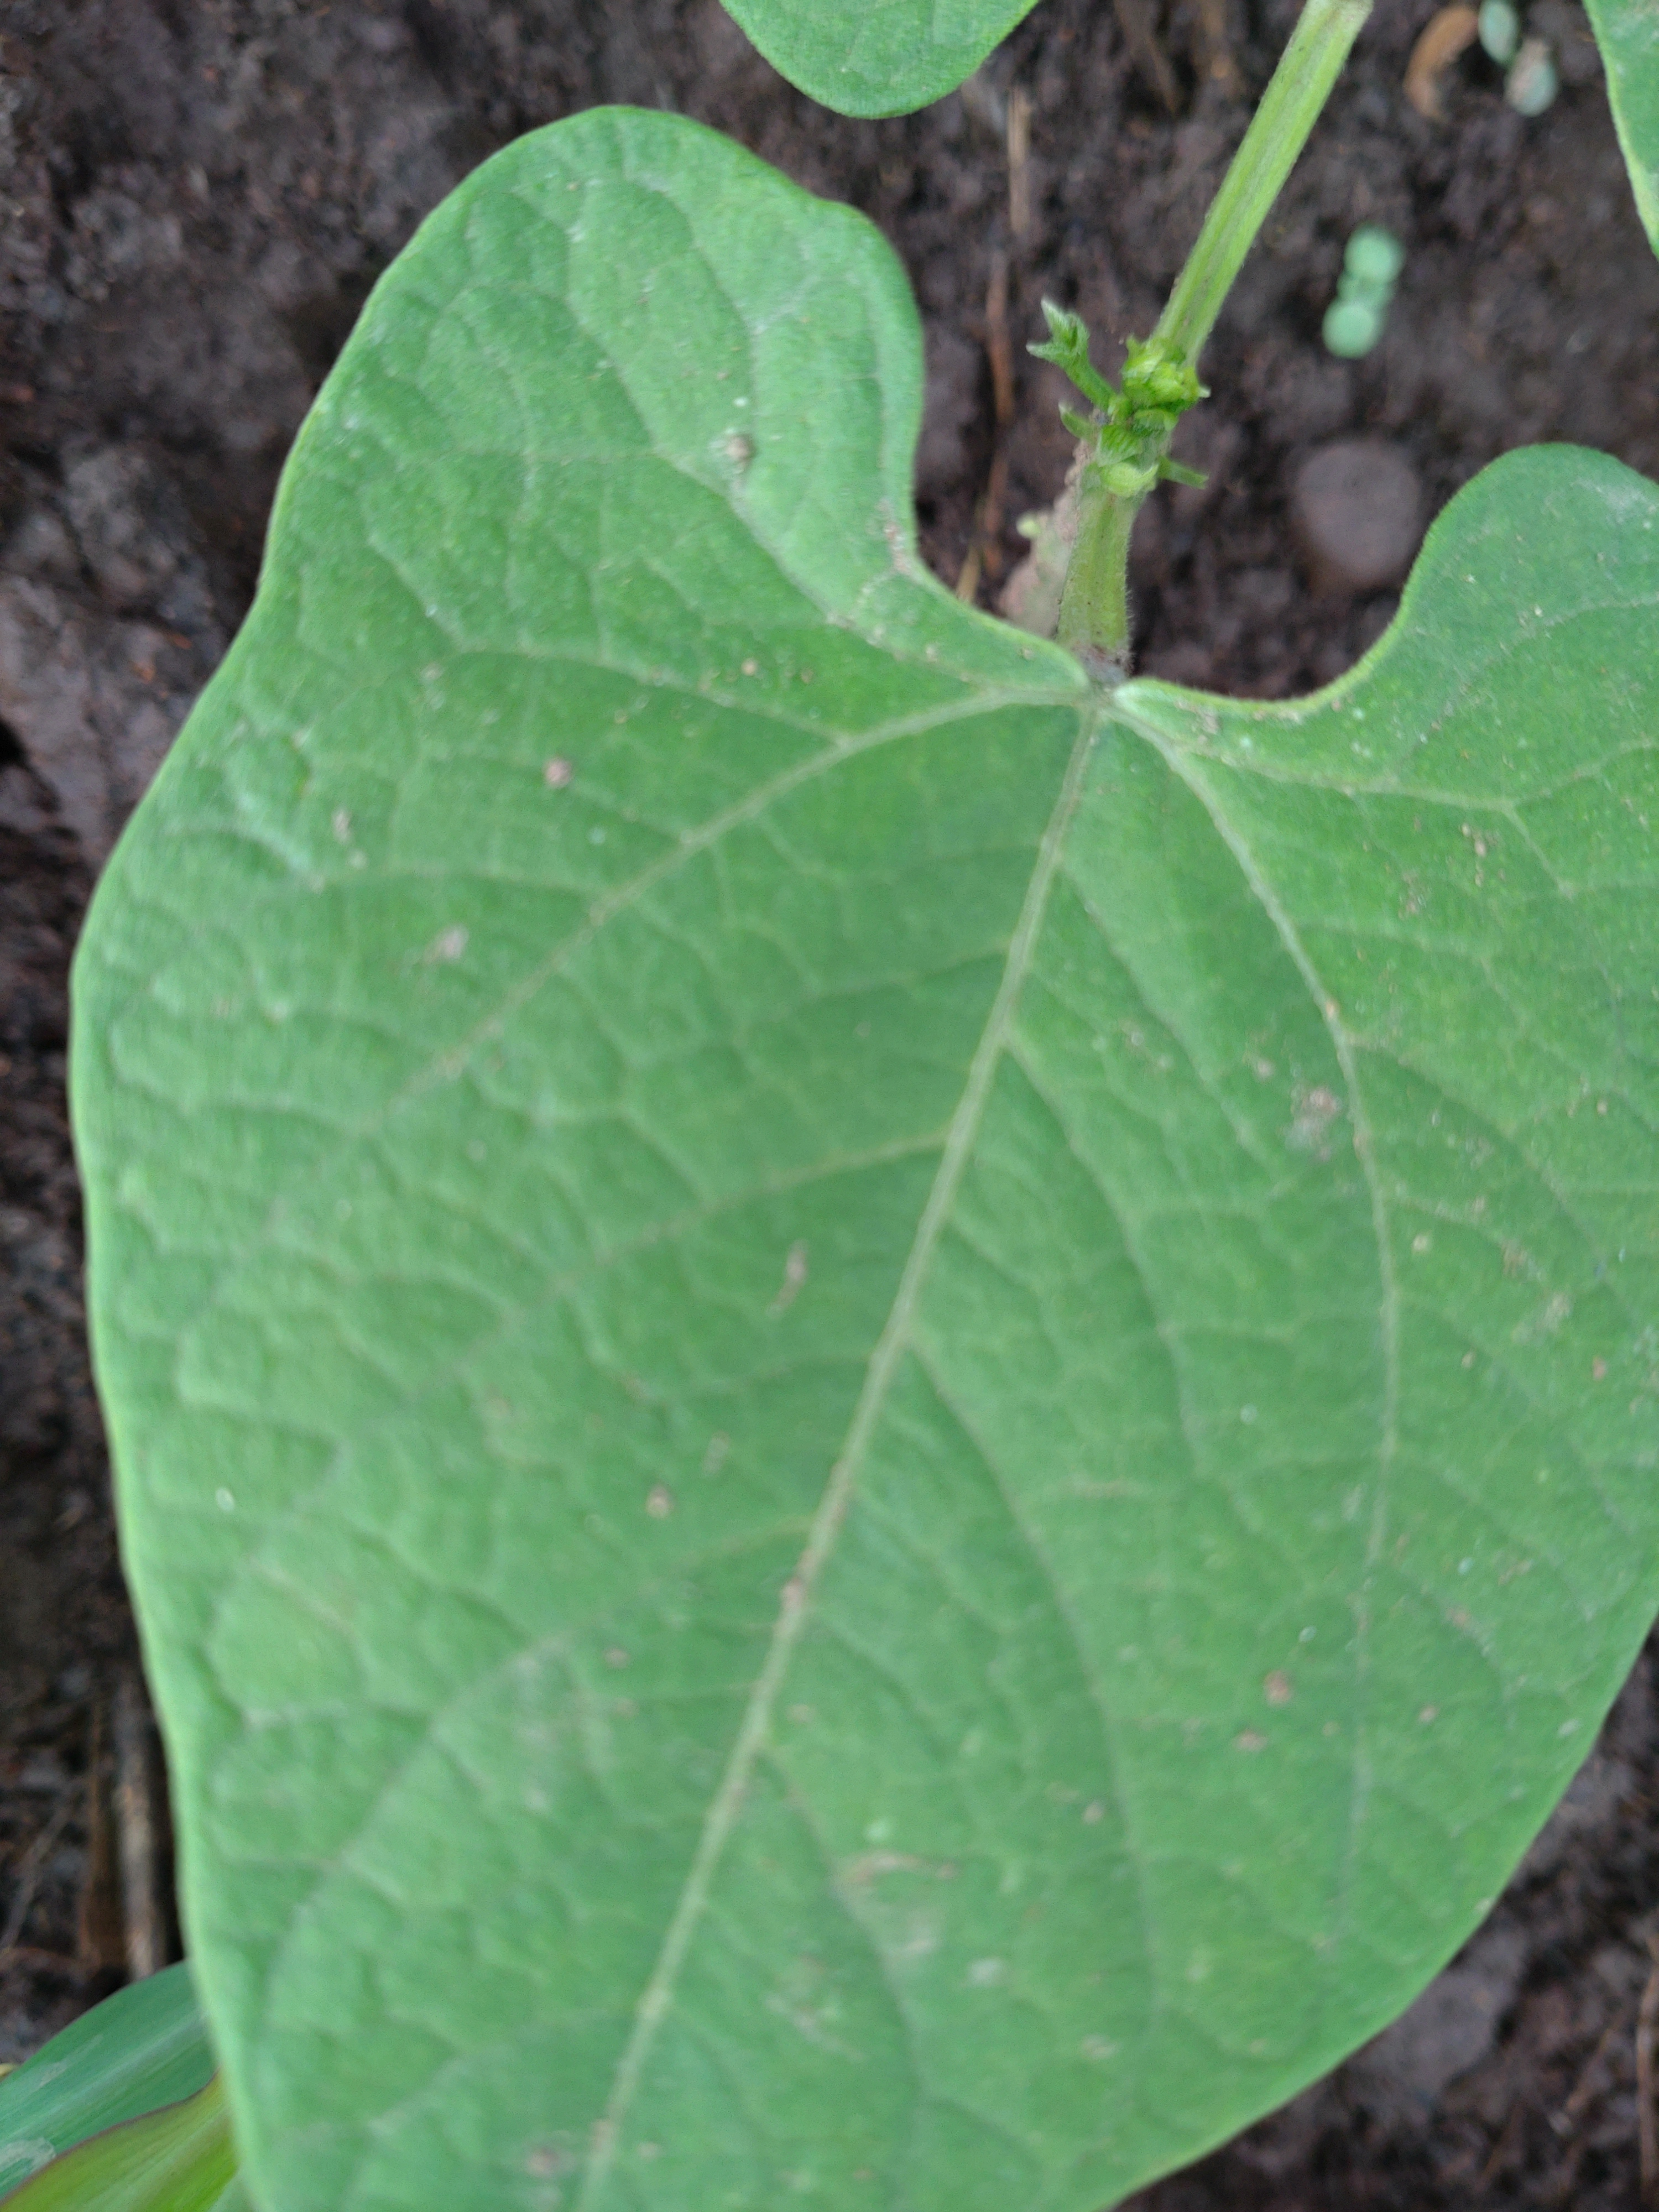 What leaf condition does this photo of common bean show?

healthy
